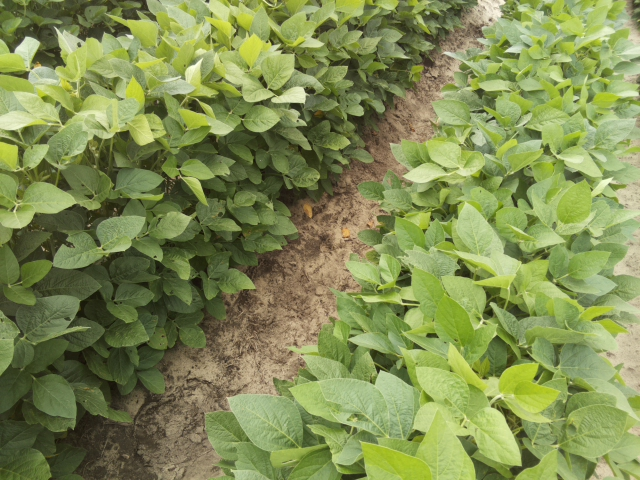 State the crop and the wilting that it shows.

soybean, leaves with no wilting
